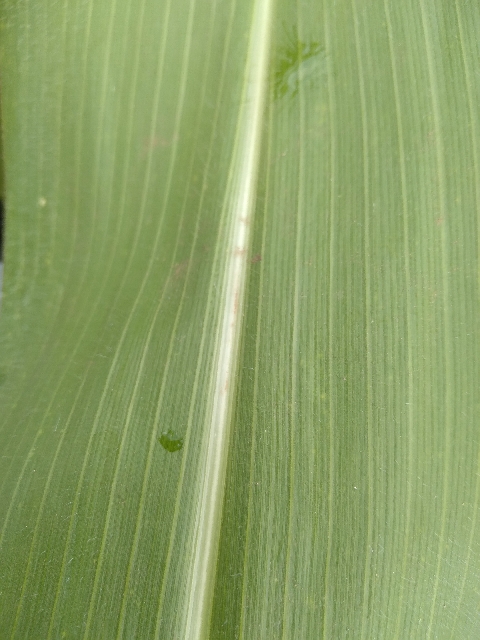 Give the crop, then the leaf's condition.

maize, healthy
